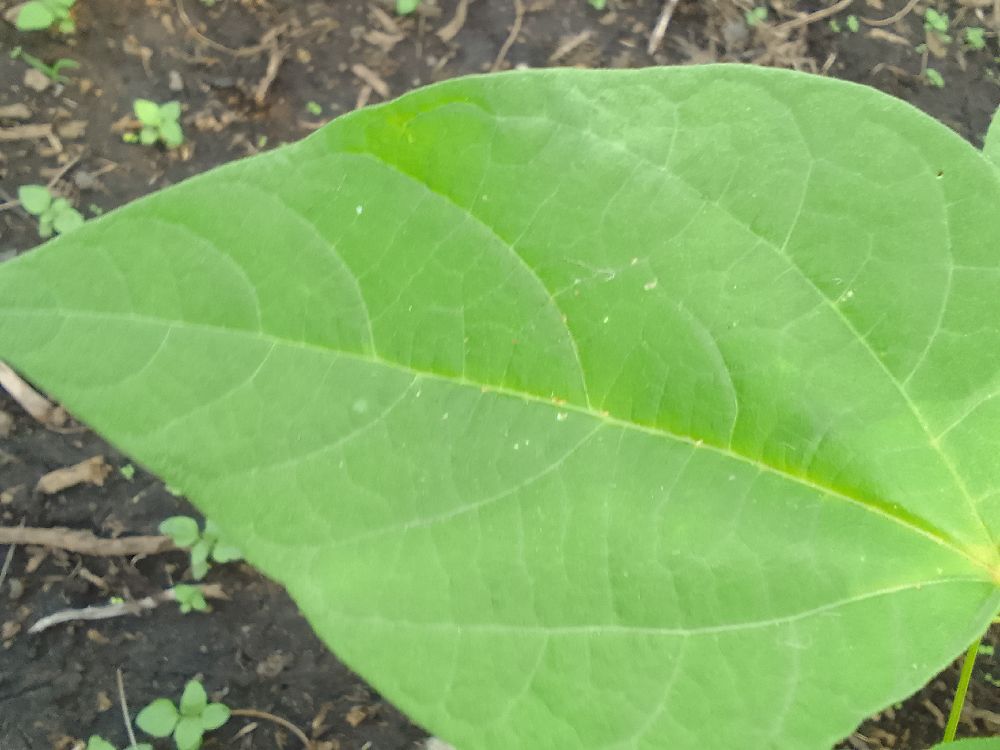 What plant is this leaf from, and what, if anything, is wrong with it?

common bean, healthy
